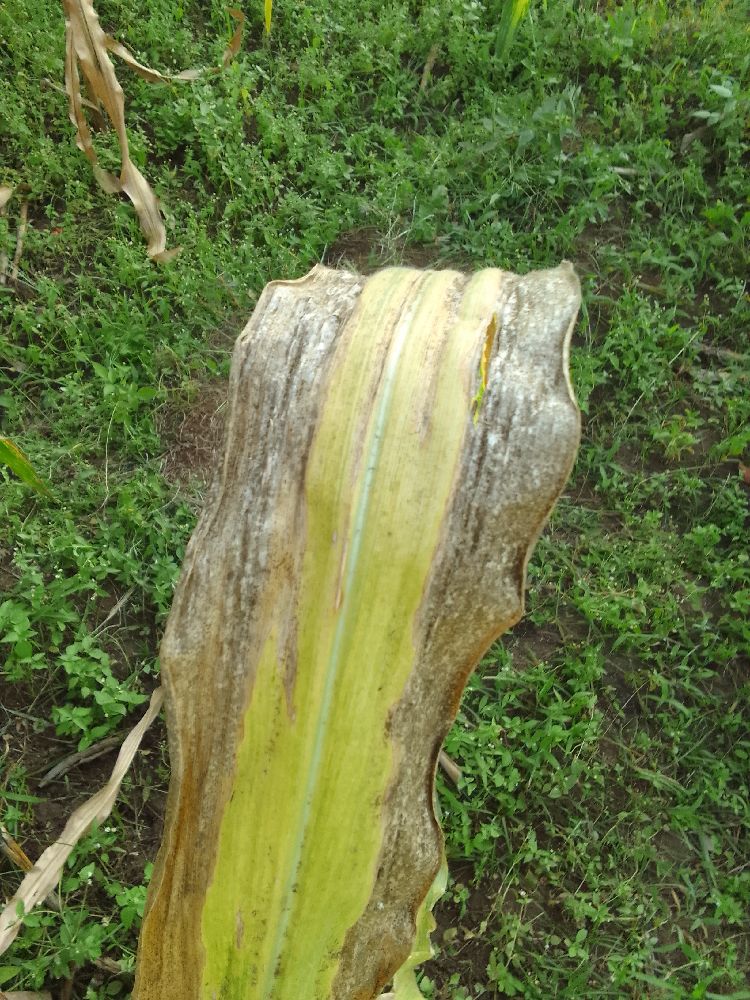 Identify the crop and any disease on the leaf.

maize, maize lethal necrosis
